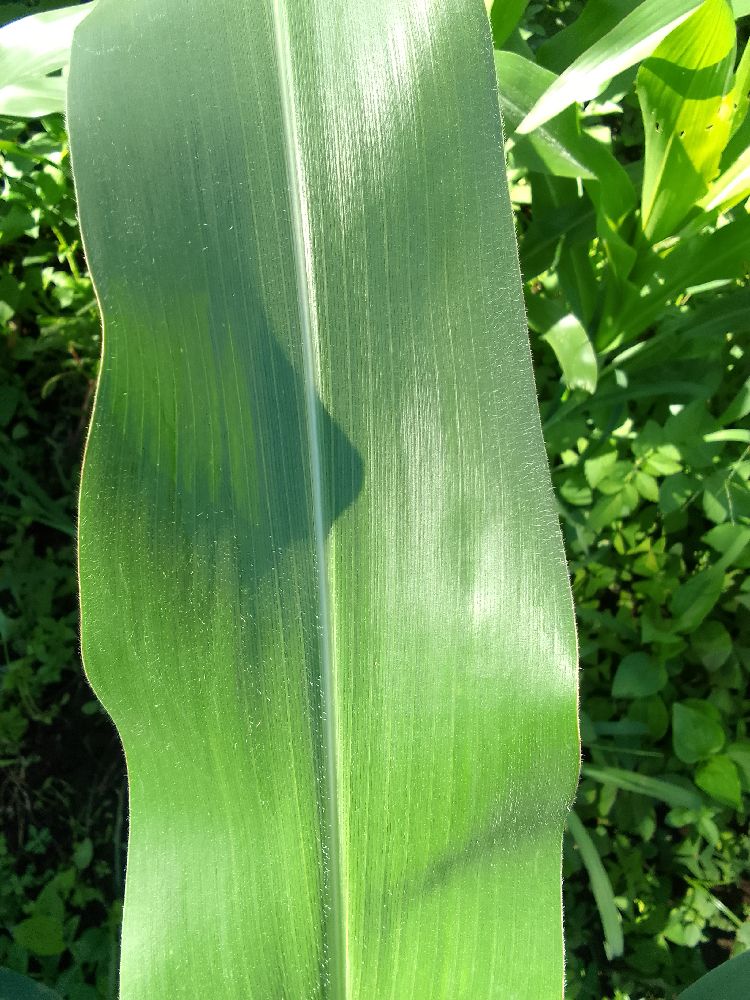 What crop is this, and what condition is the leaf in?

maize, healthy
